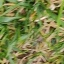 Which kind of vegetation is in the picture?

grass
